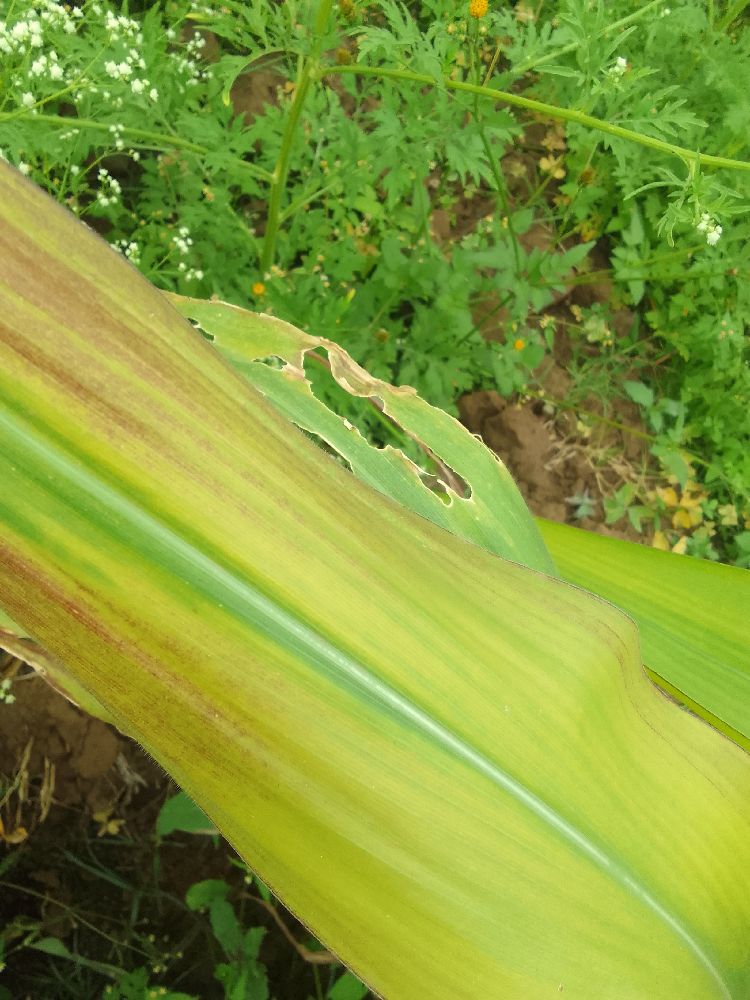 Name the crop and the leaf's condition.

maize, maize lethal necrosis
